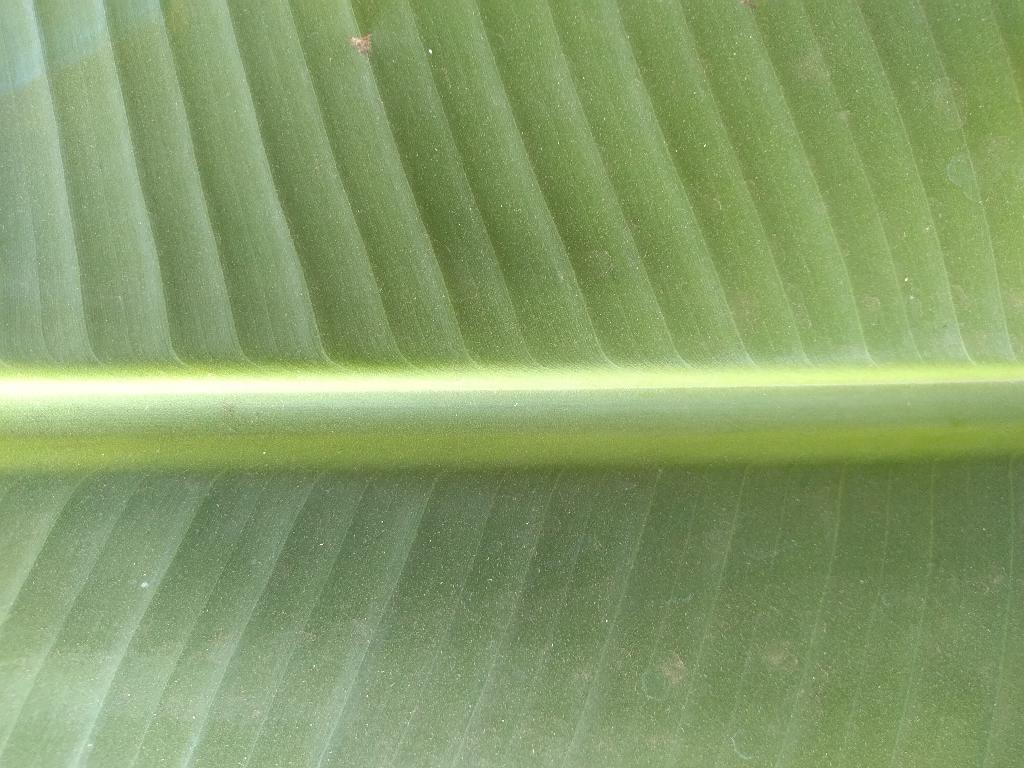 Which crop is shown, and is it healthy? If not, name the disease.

banana, healthy
